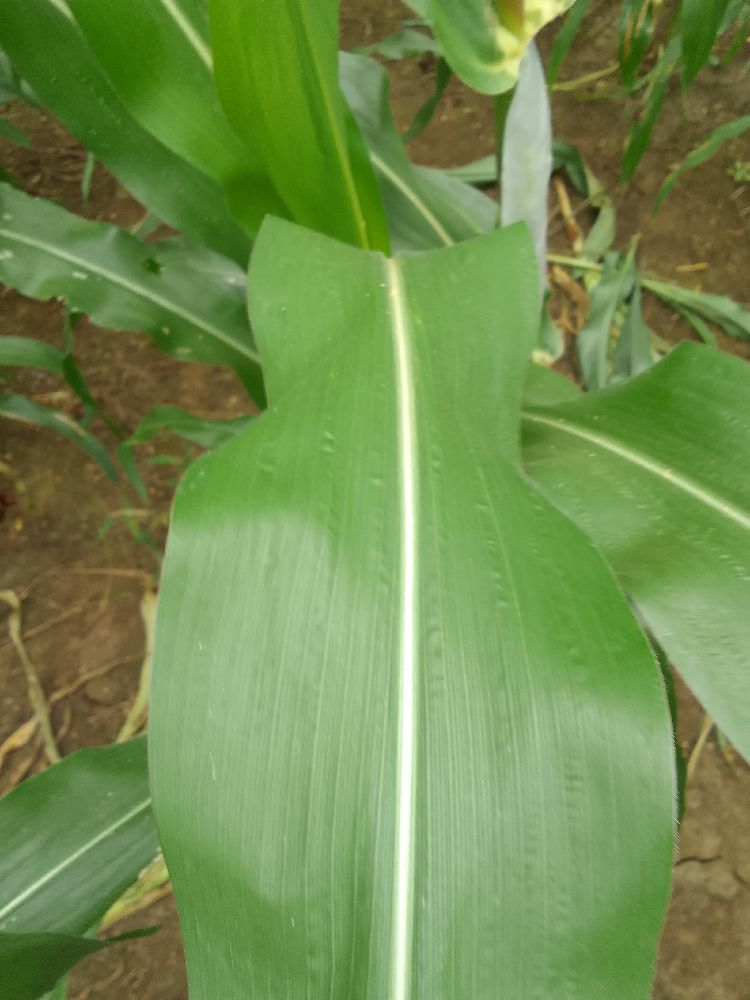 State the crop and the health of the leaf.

maize, healthy
